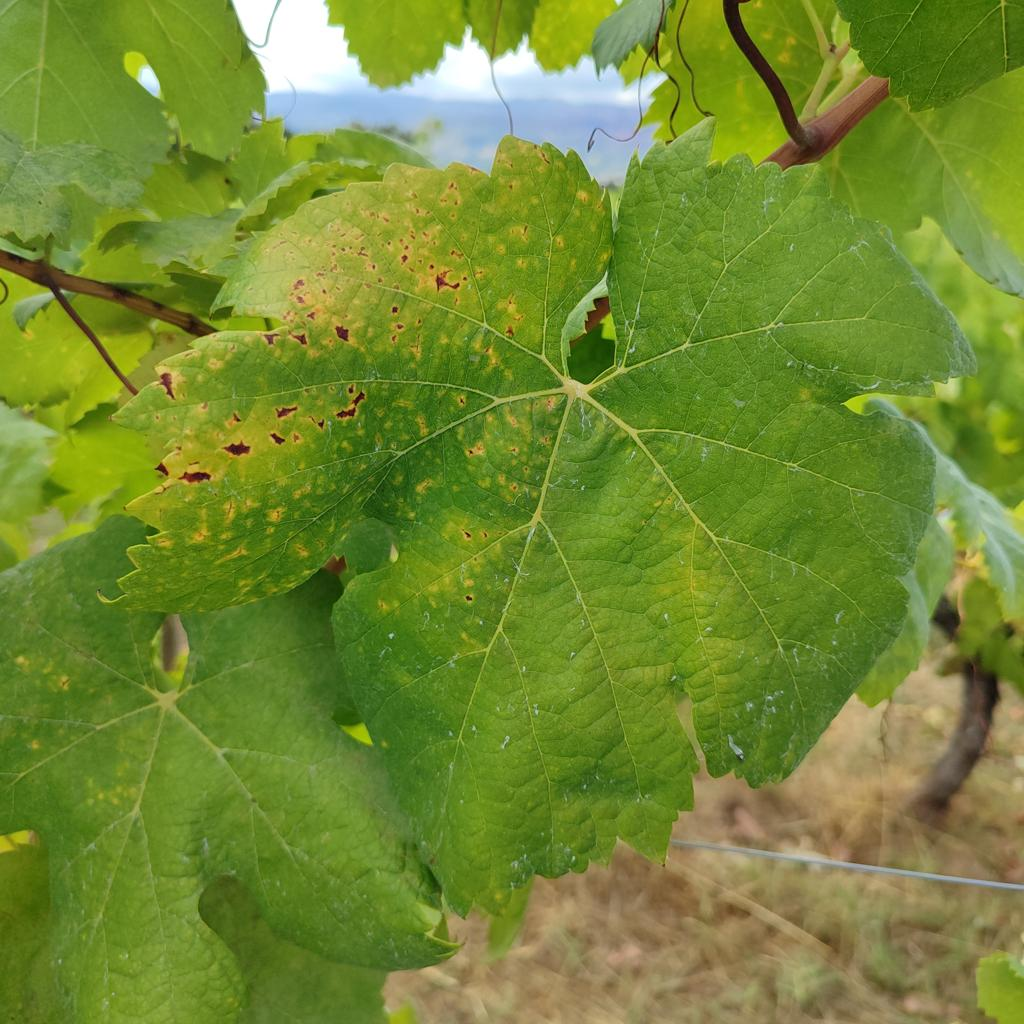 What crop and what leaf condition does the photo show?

grapevine, esca complex
